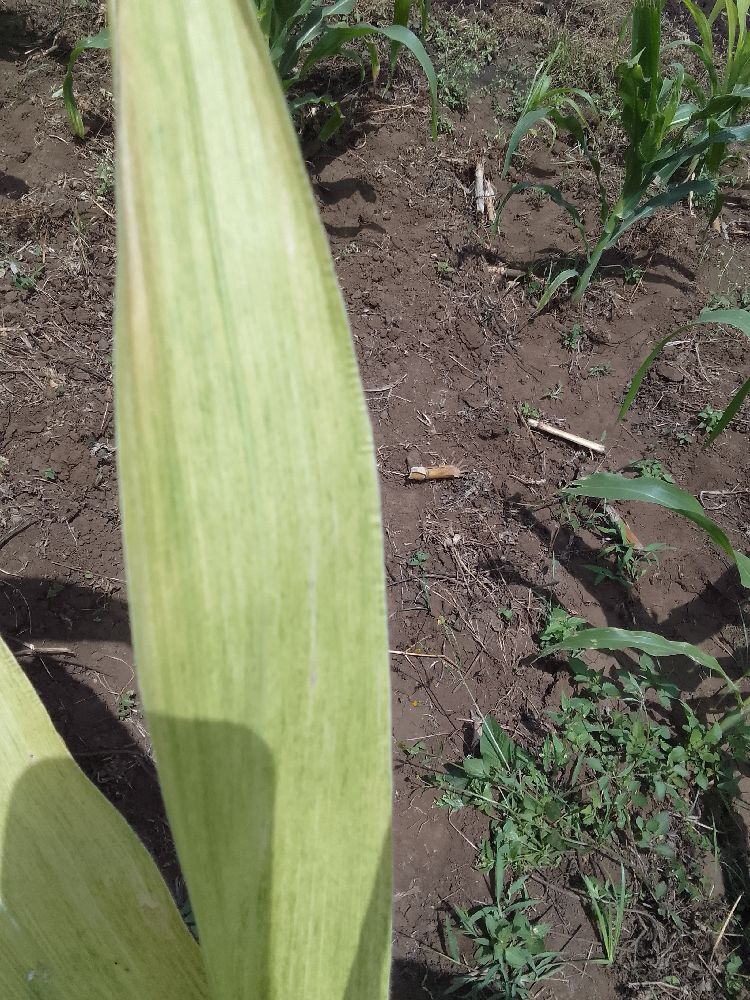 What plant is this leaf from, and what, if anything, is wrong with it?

maize, maize lethal necrosis
